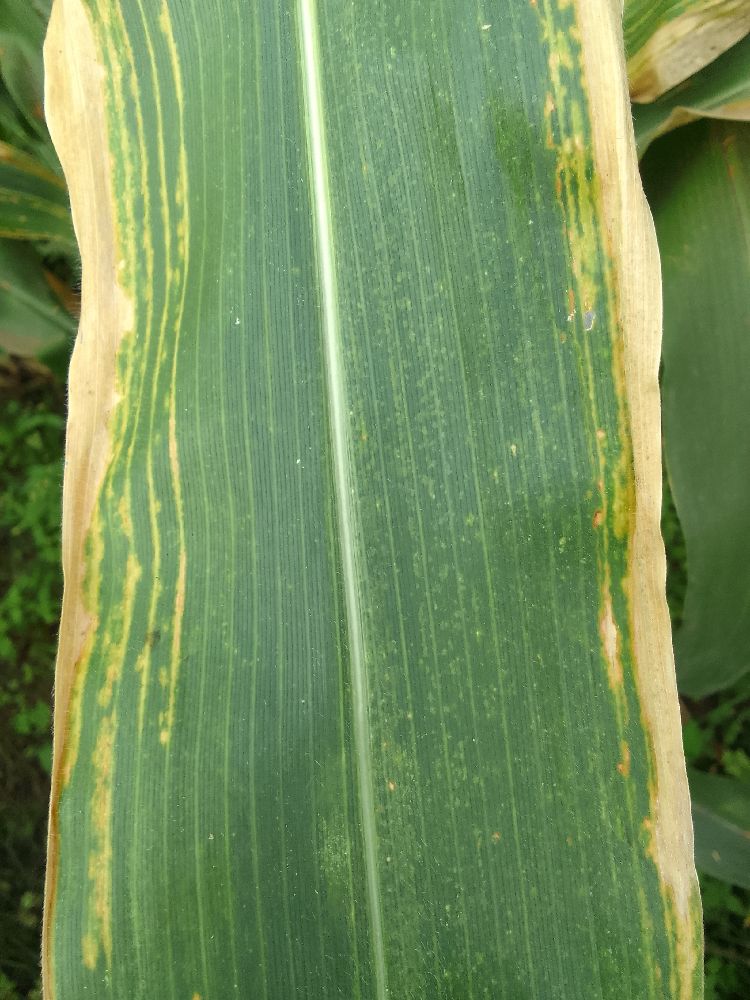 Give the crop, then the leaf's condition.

maize, maize lethal necrosis
